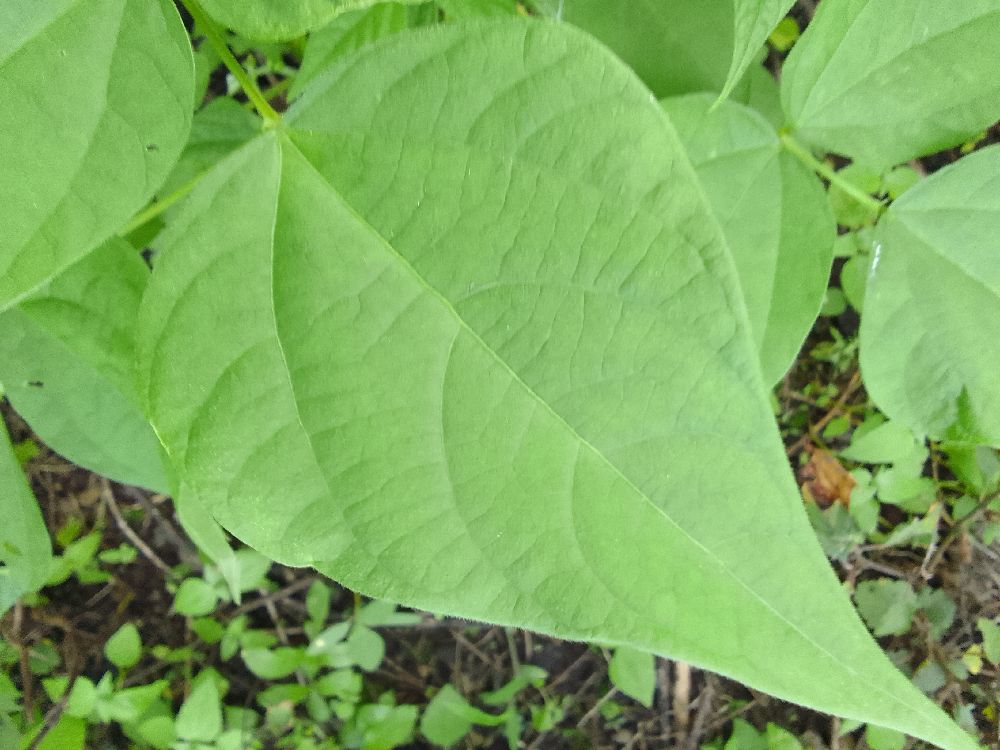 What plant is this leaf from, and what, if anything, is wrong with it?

common bean, healthy
